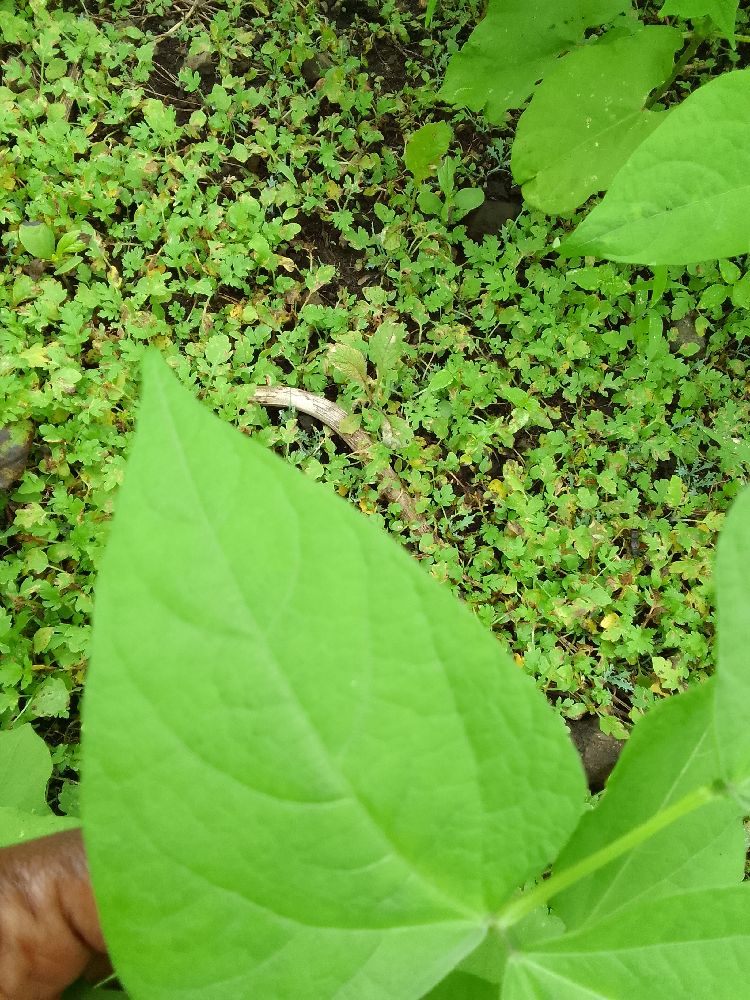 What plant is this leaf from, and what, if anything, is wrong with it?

common bean, healthy
